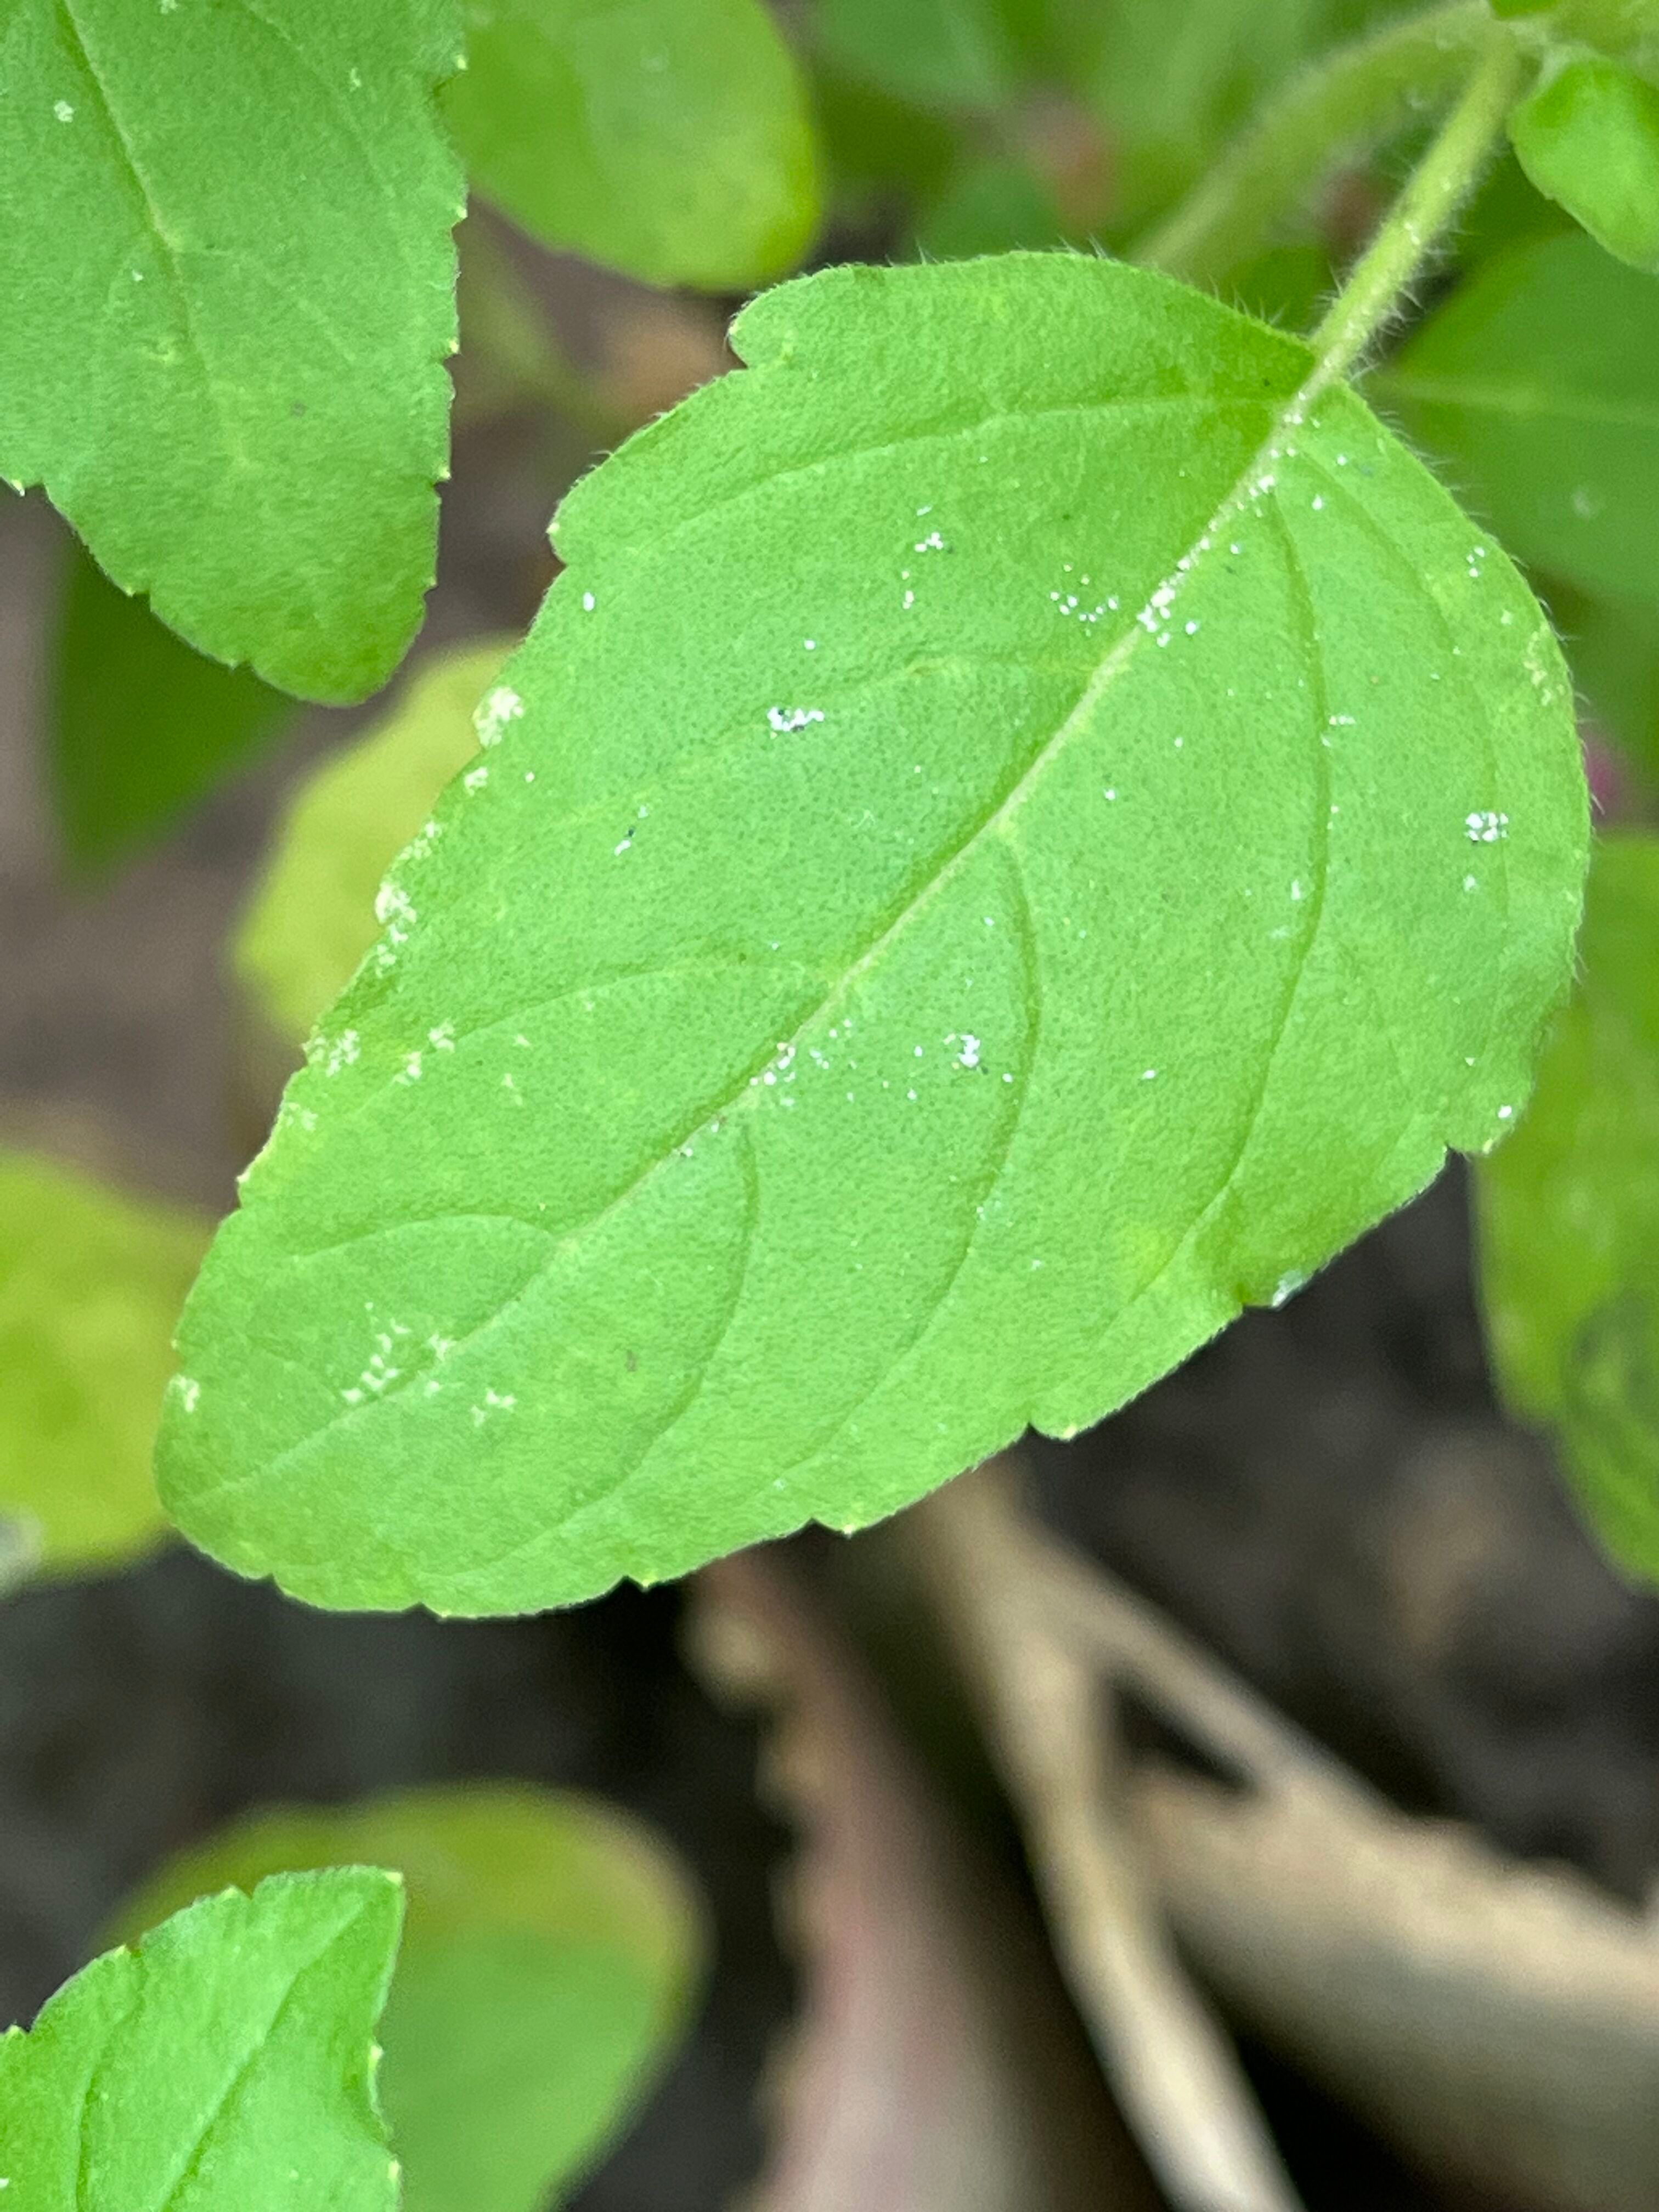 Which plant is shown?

tulshi
